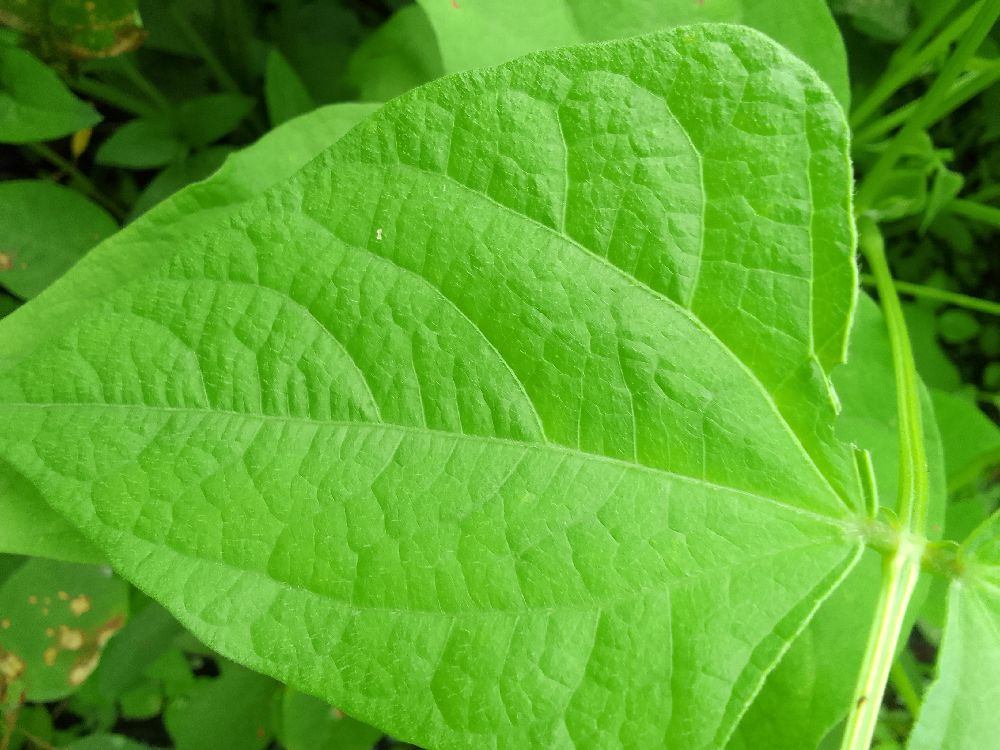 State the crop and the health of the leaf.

common bean, healthy
